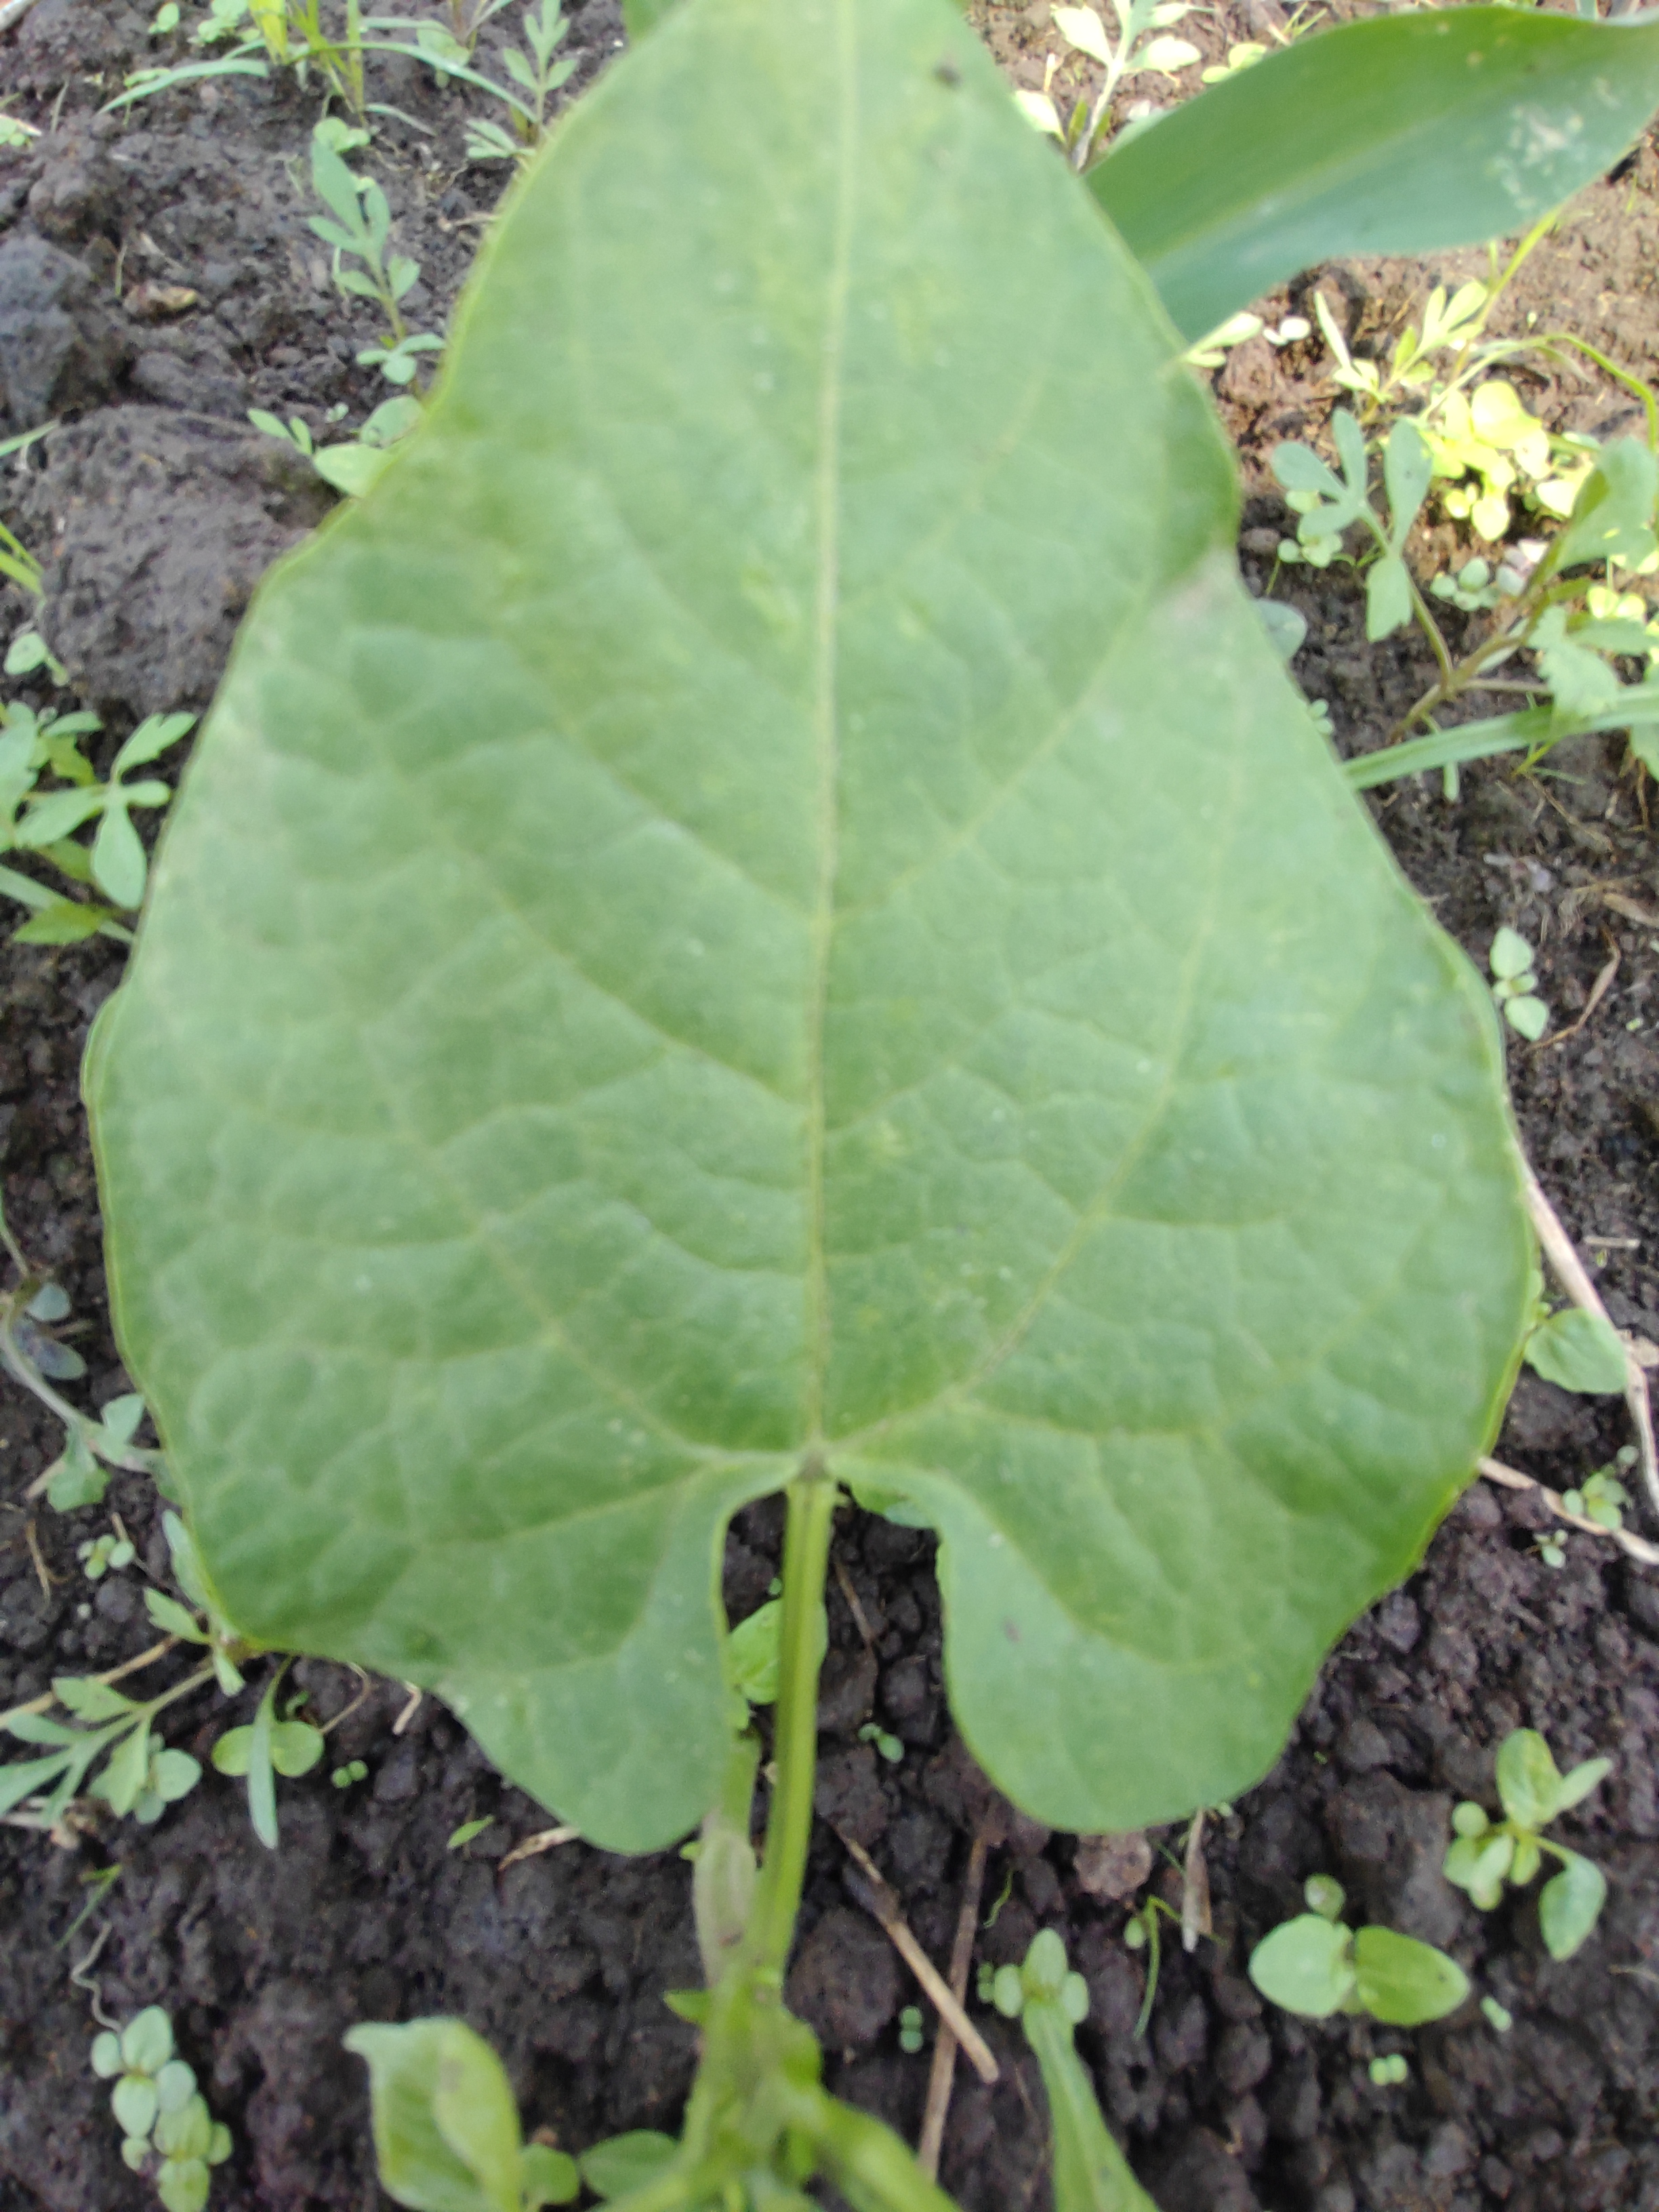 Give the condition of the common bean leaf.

healthy
